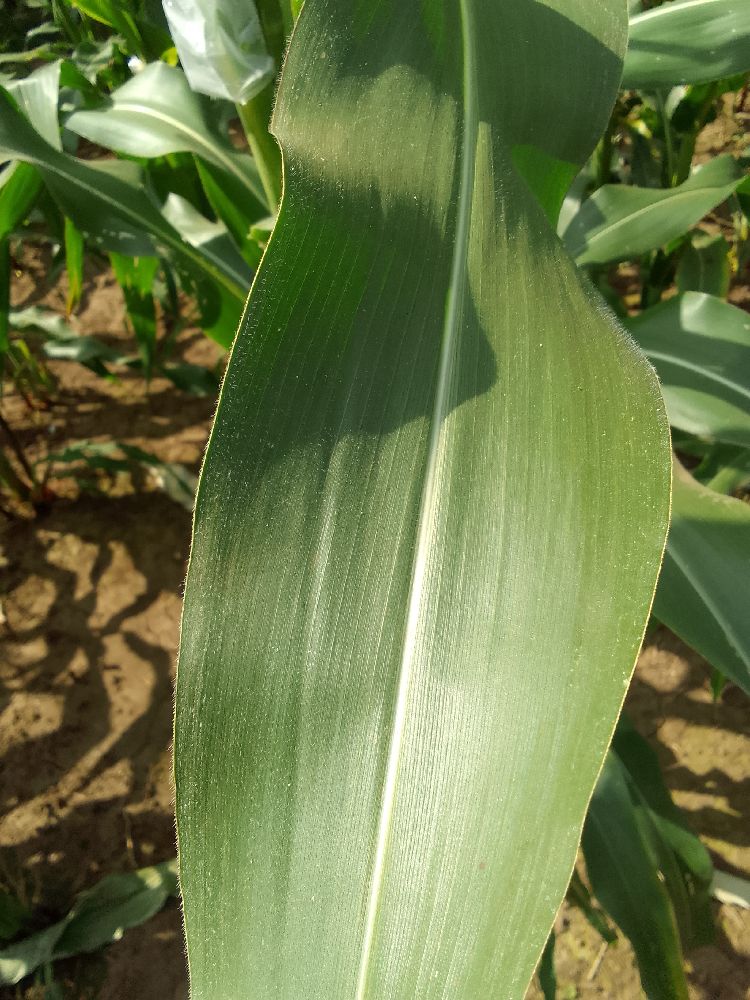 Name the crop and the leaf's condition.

maize, healthy
